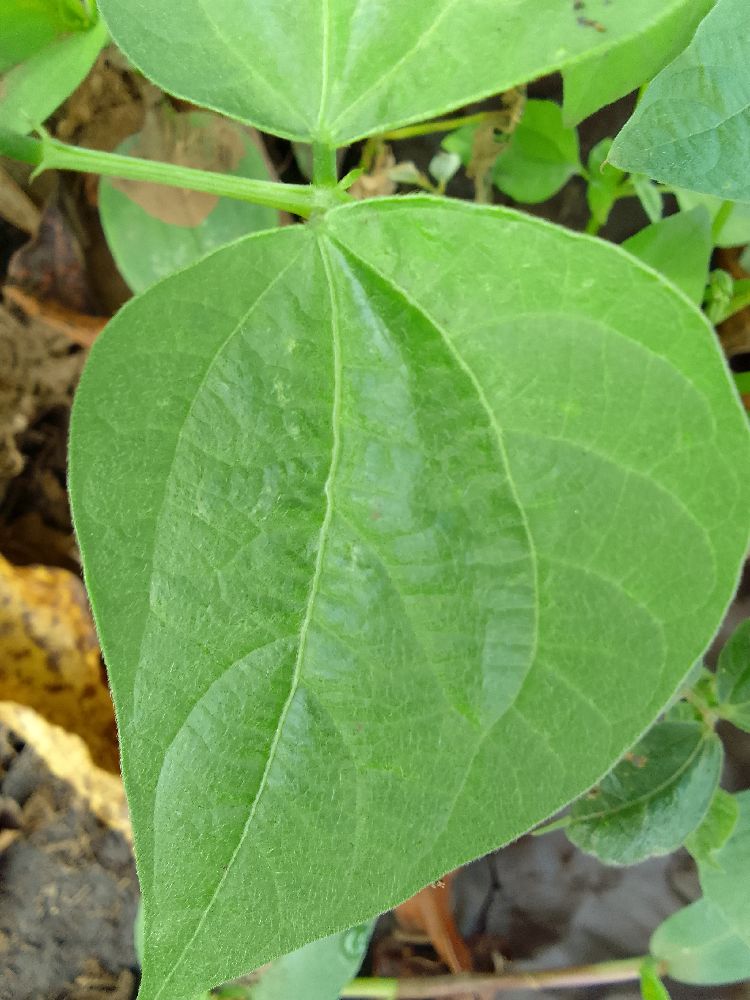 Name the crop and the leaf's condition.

common bean, healthy
